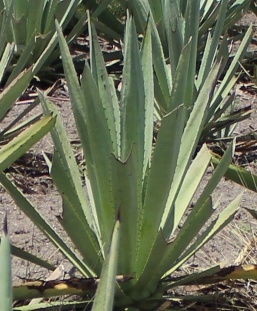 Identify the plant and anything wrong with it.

agave, small
